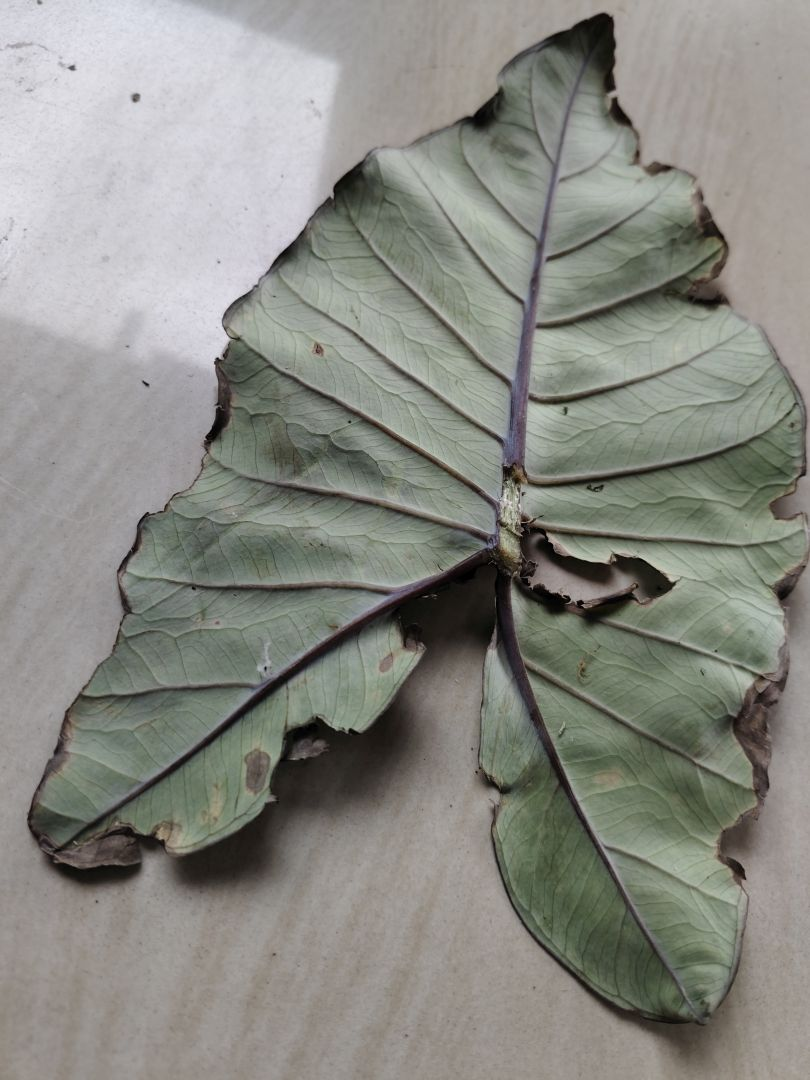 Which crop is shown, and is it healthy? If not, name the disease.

taro, leaf blight
